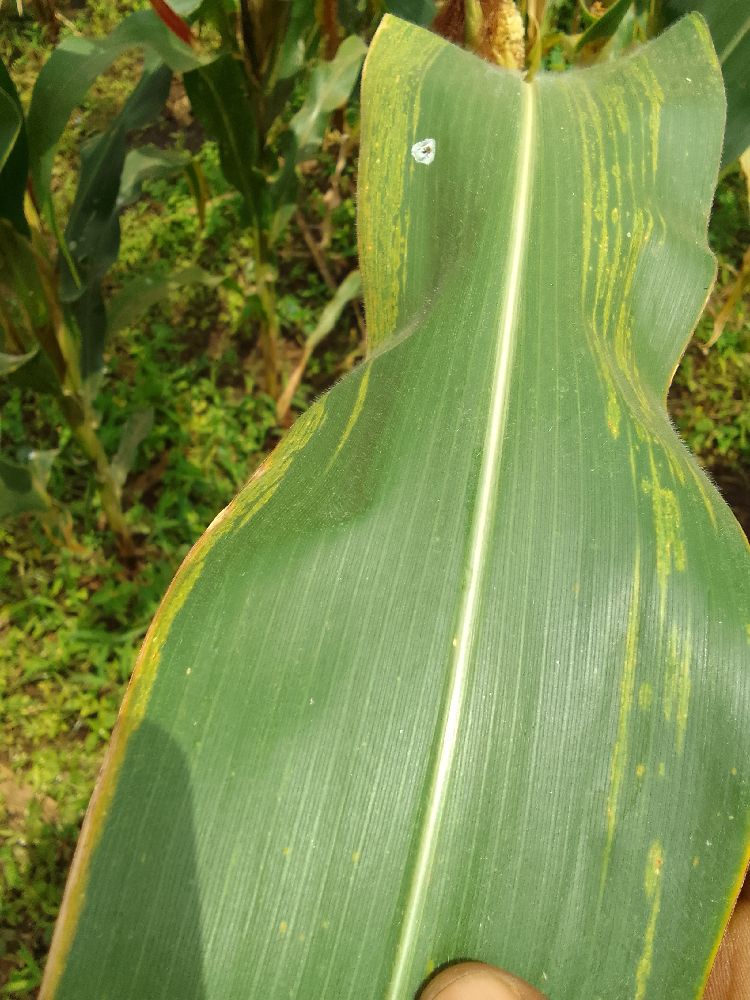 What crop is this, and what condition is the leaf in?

maize, maize lethal necrosis
